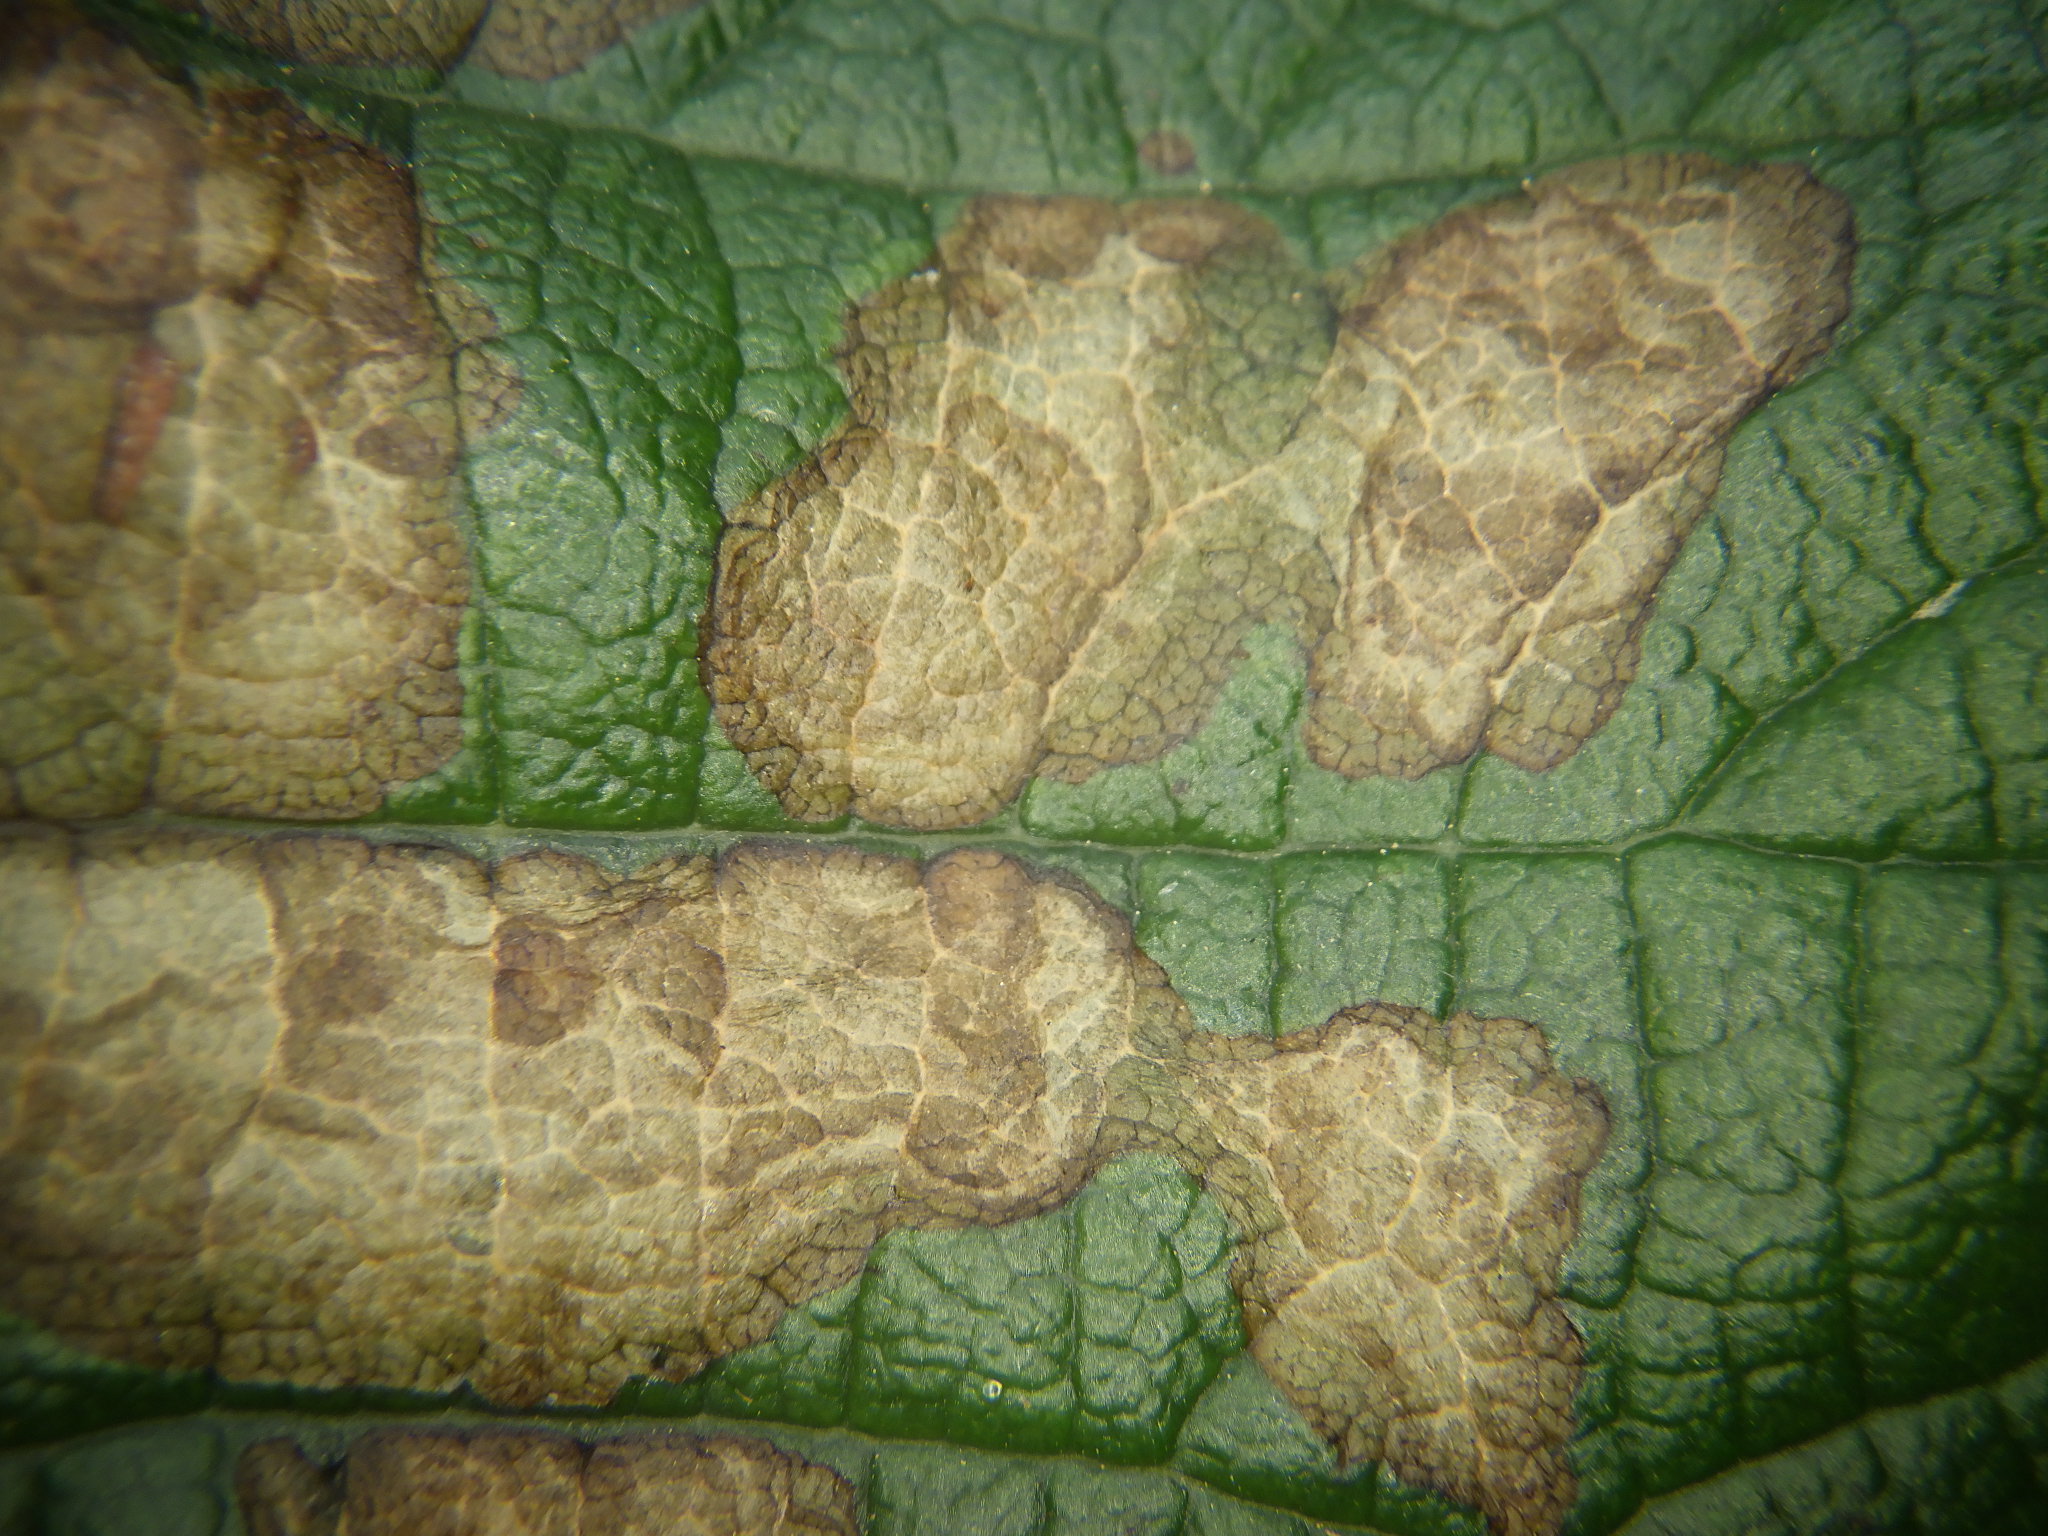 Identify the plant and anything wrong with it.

kiwi, leaf spot
